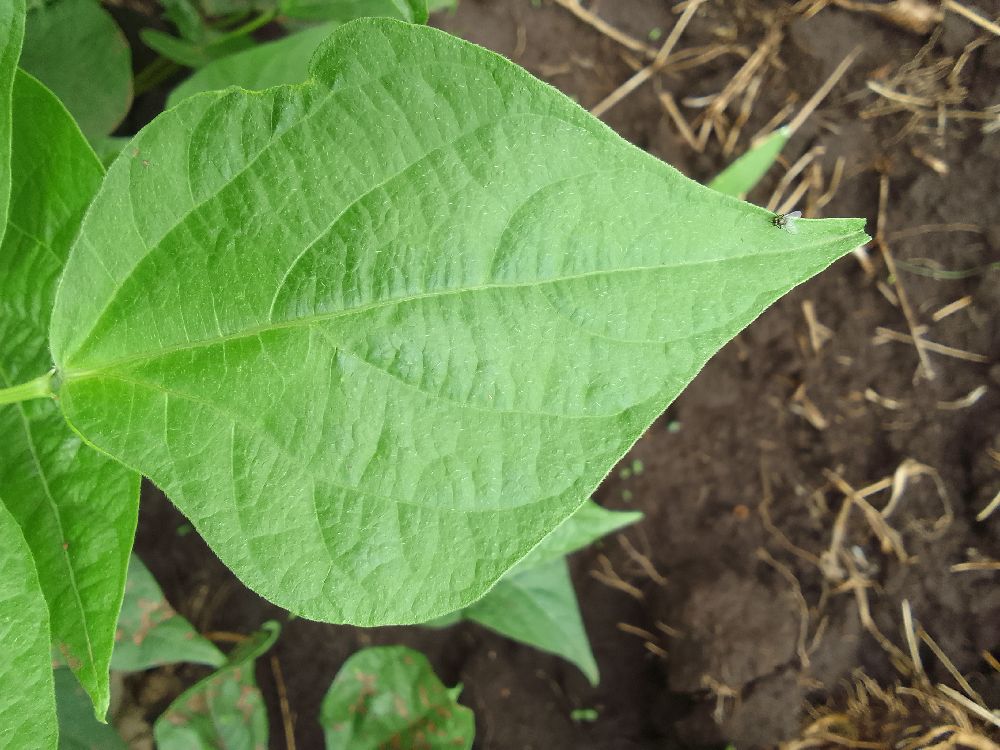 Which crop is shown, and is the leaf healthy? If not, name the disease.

common bean, healthy
